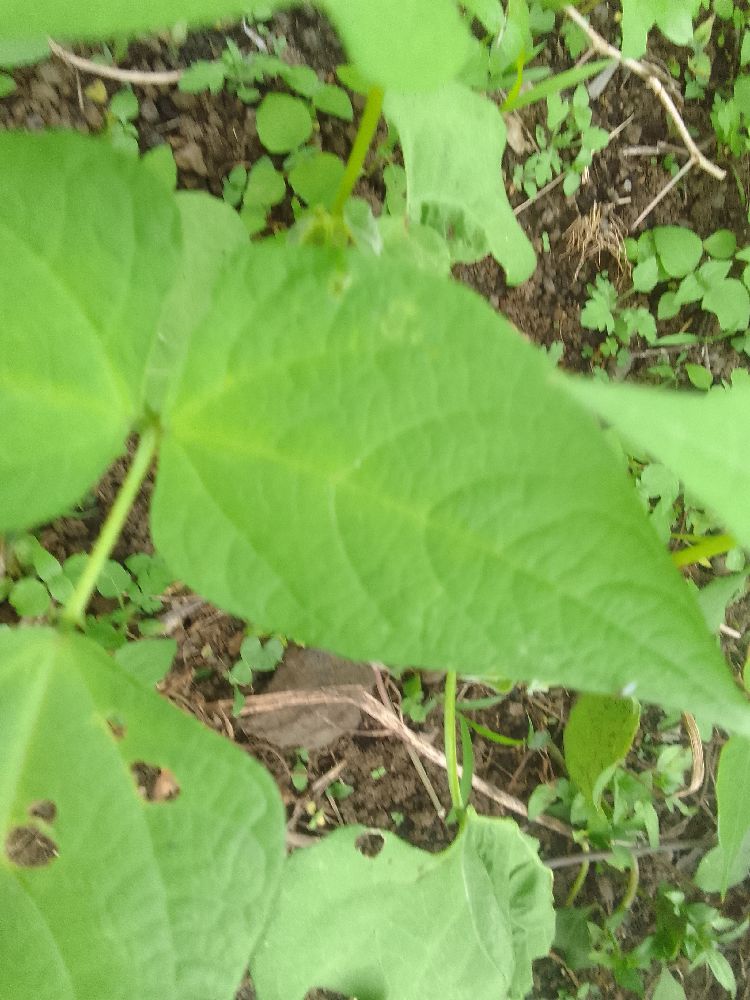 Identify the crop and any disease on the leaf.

common bean, healthy
